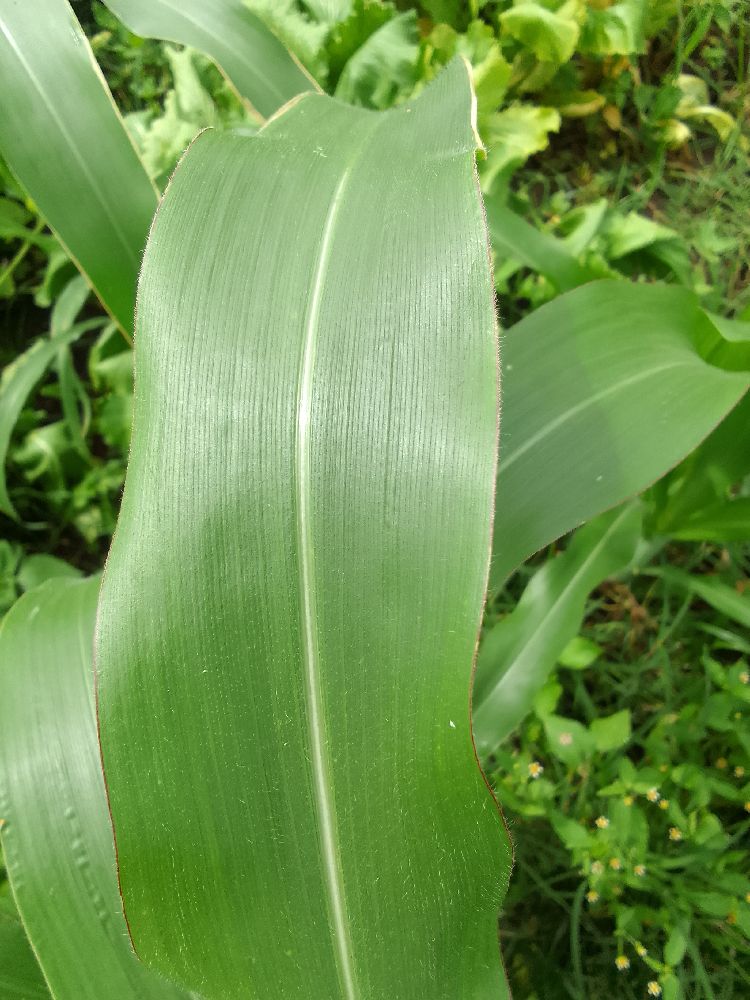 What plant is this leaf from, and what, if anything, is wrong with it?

maize, healthy
